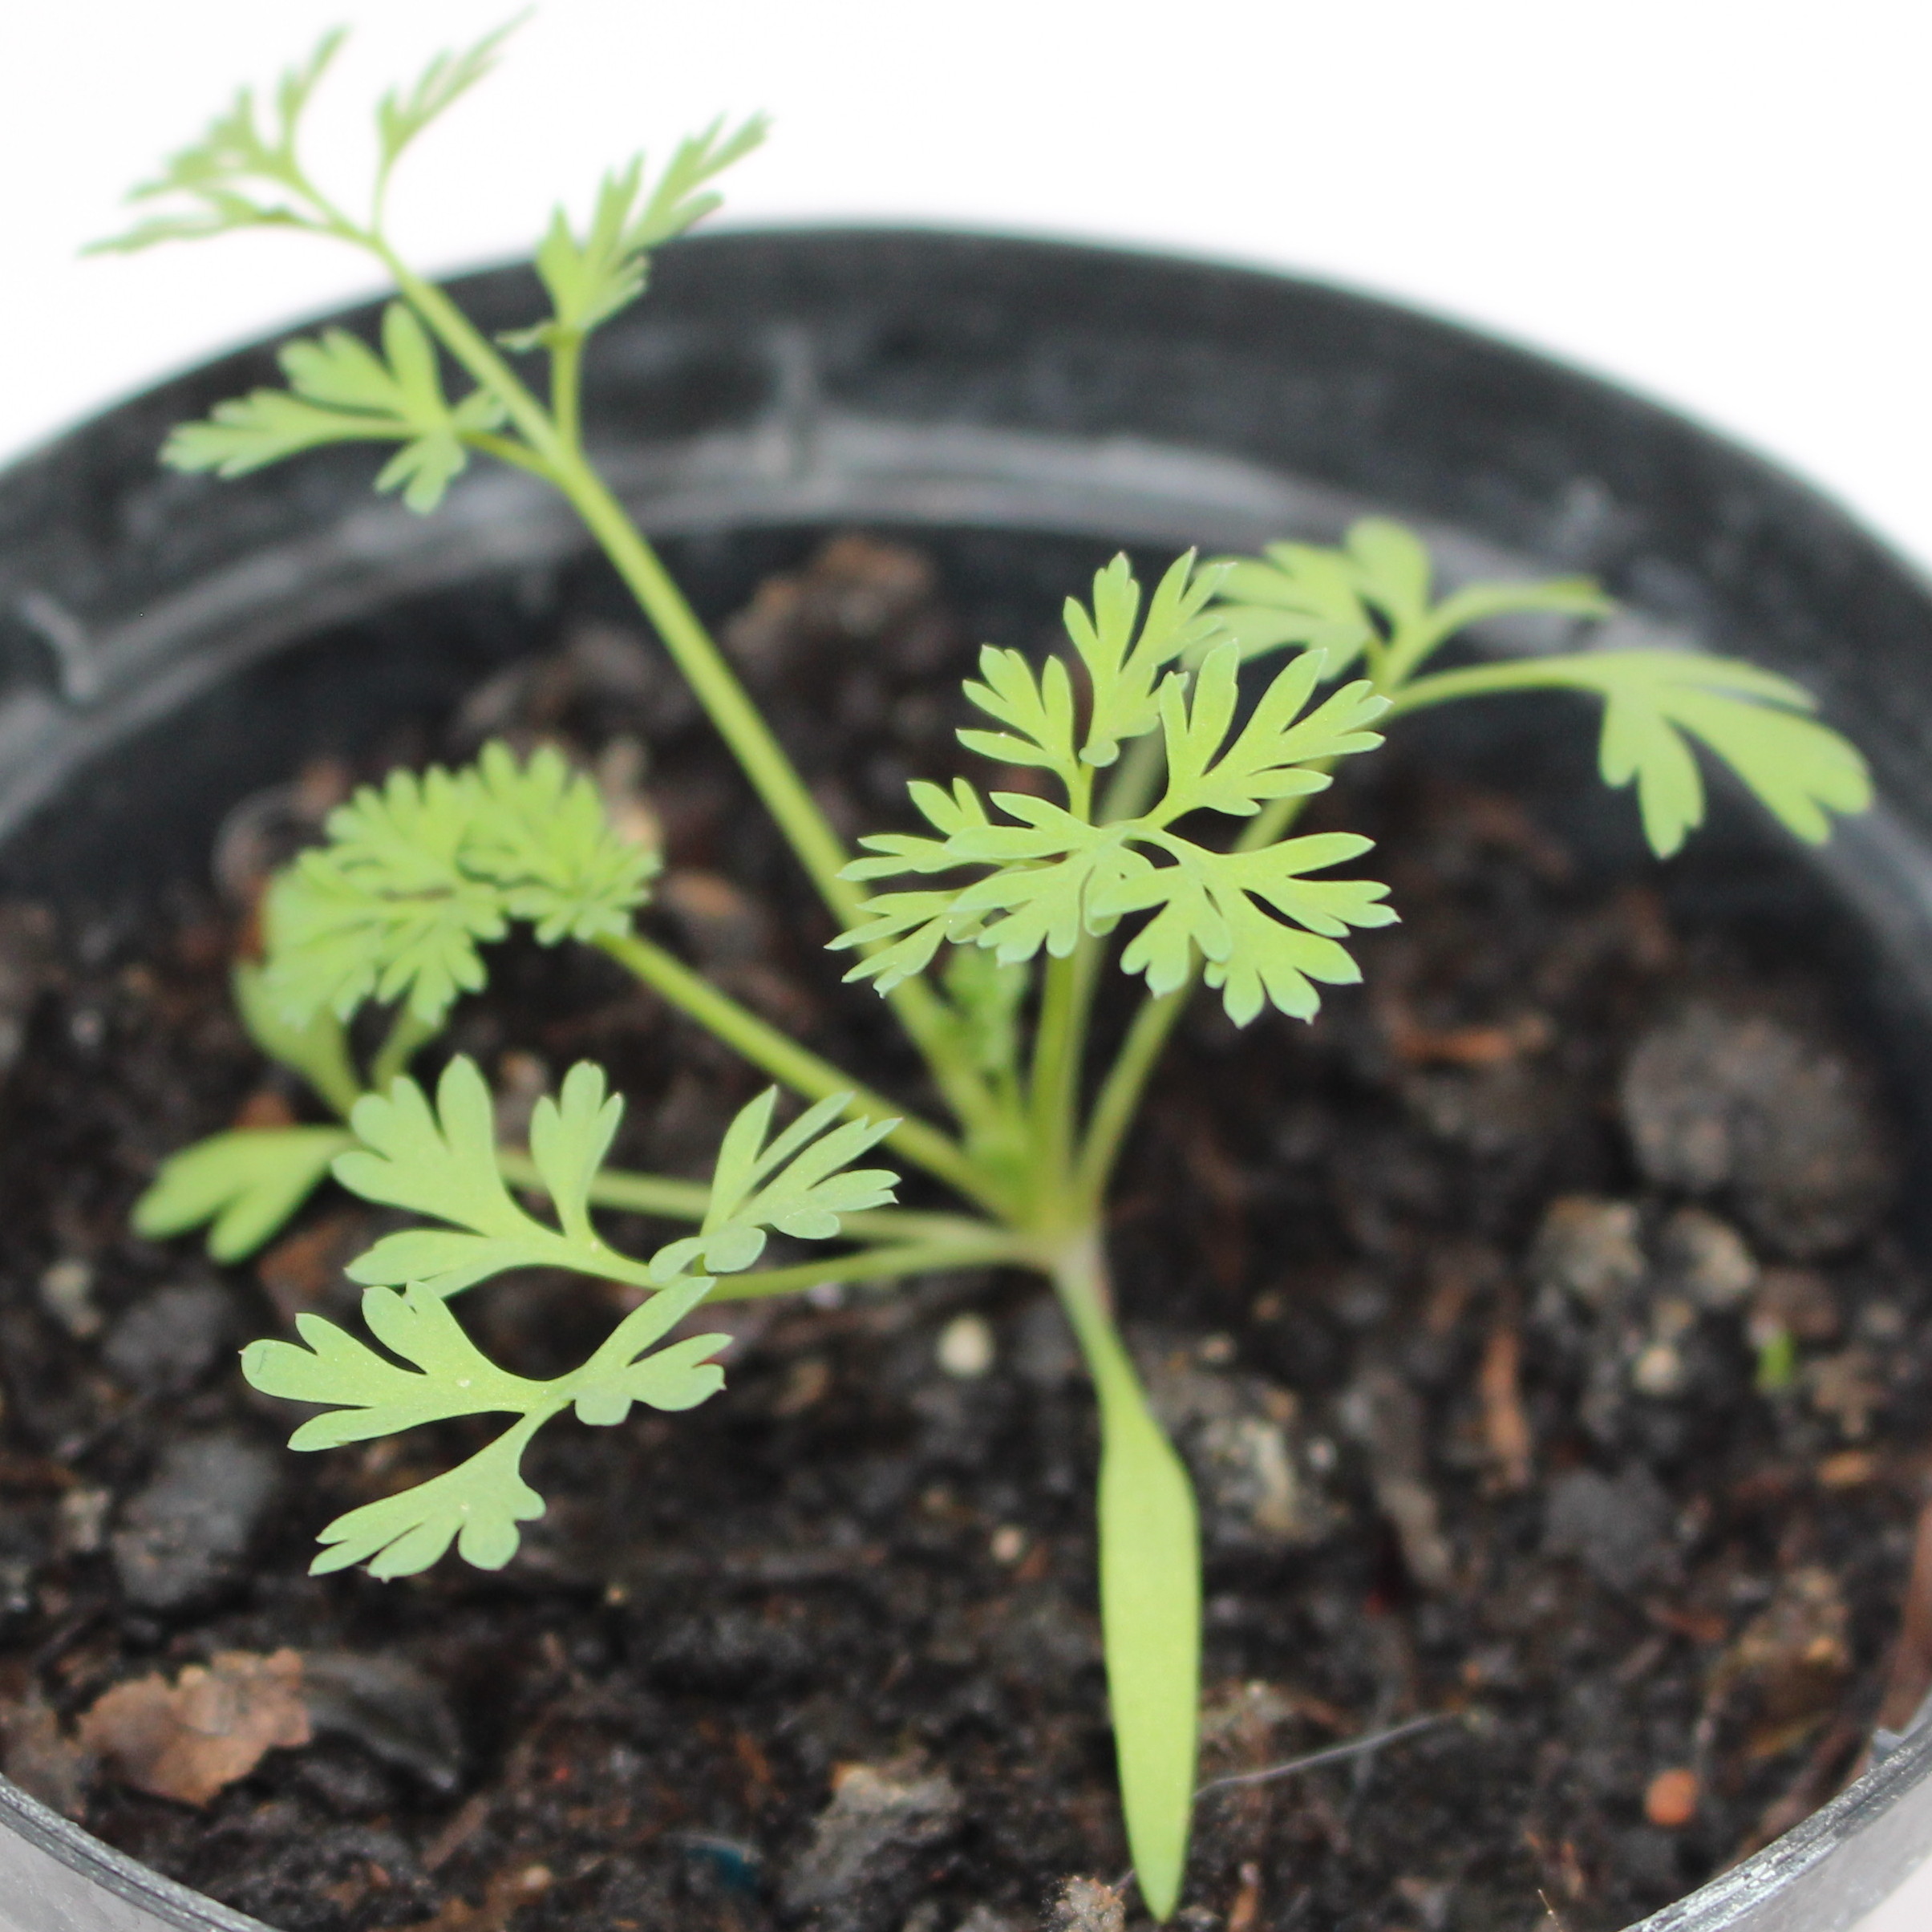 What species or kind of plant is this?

Fumaria officinalis
